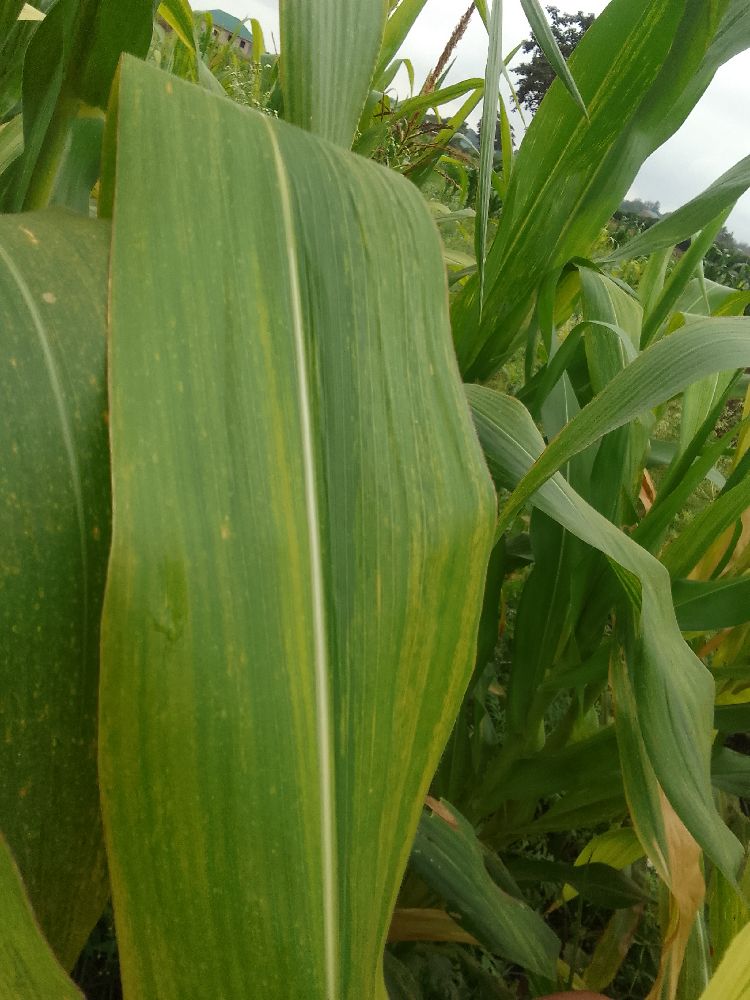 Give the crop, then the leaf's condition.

maize, maize lethal necrosis
